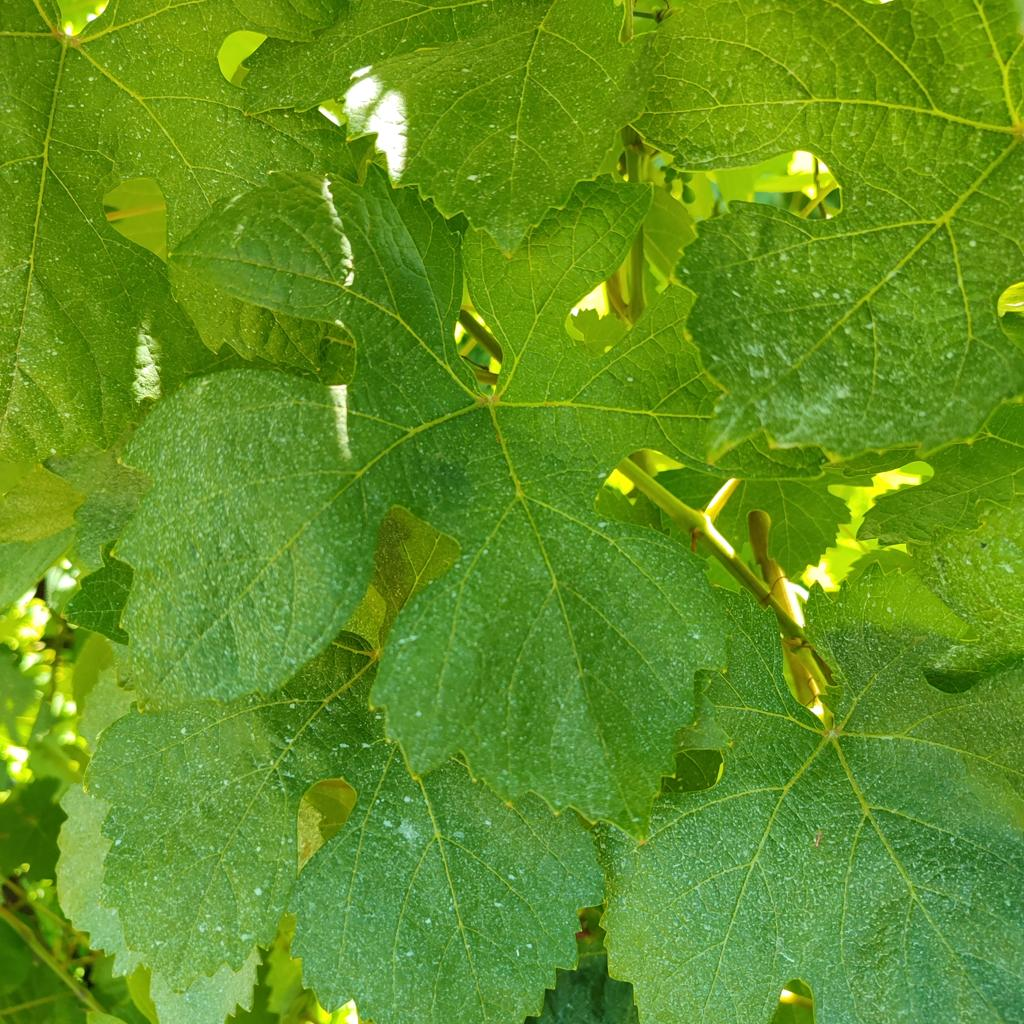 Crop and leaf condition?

grapevine, healthy
